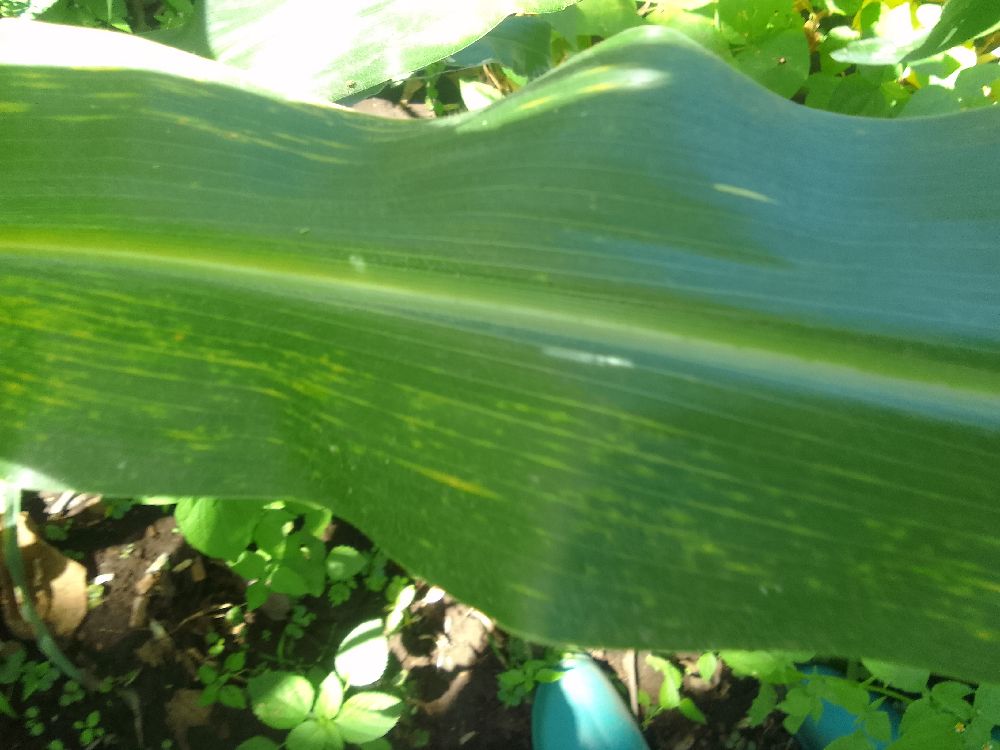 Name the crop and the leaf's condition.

maize, maize lethal necrosis
